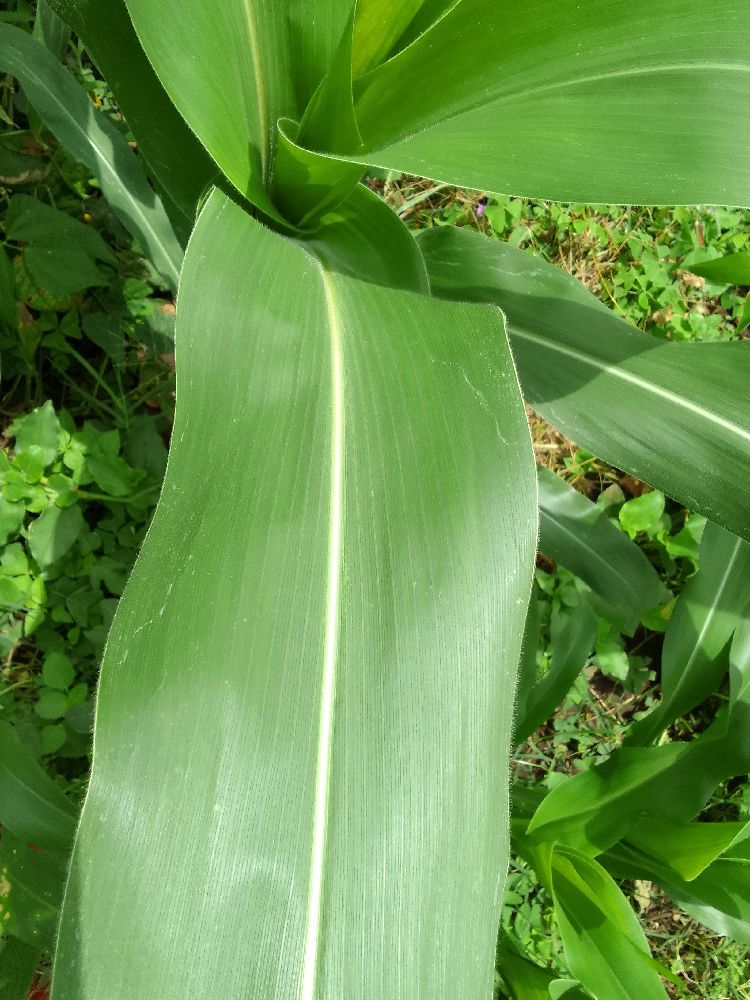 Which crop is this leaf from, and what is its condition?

maize, healthy
